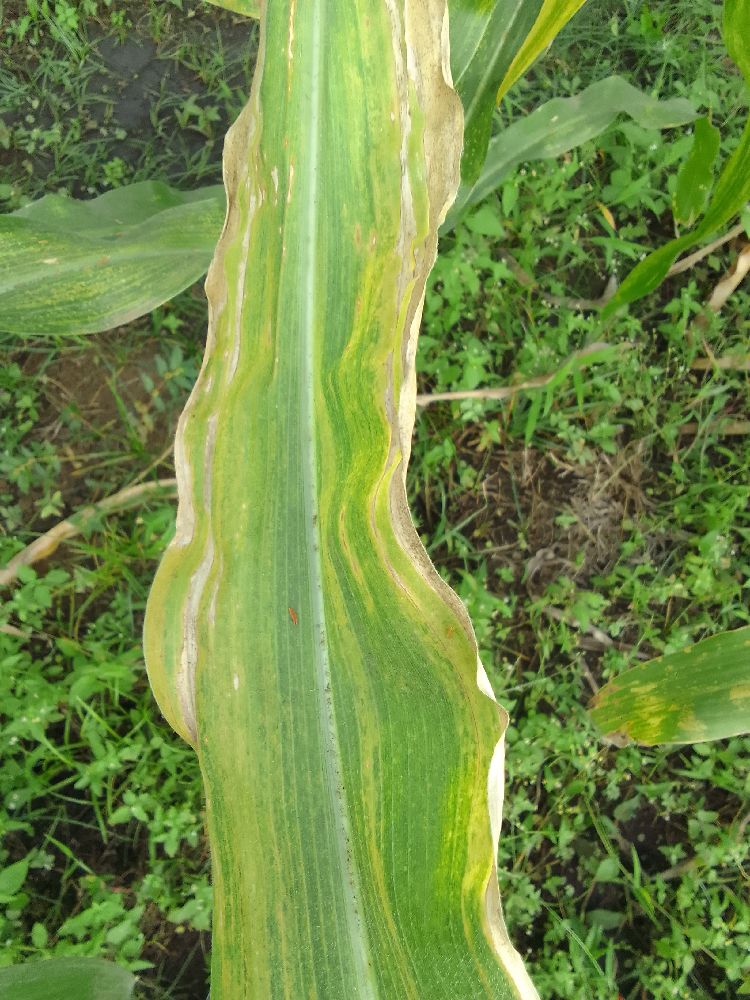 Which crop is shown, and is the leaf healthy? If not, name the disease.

maize, maize lethal necrosis
